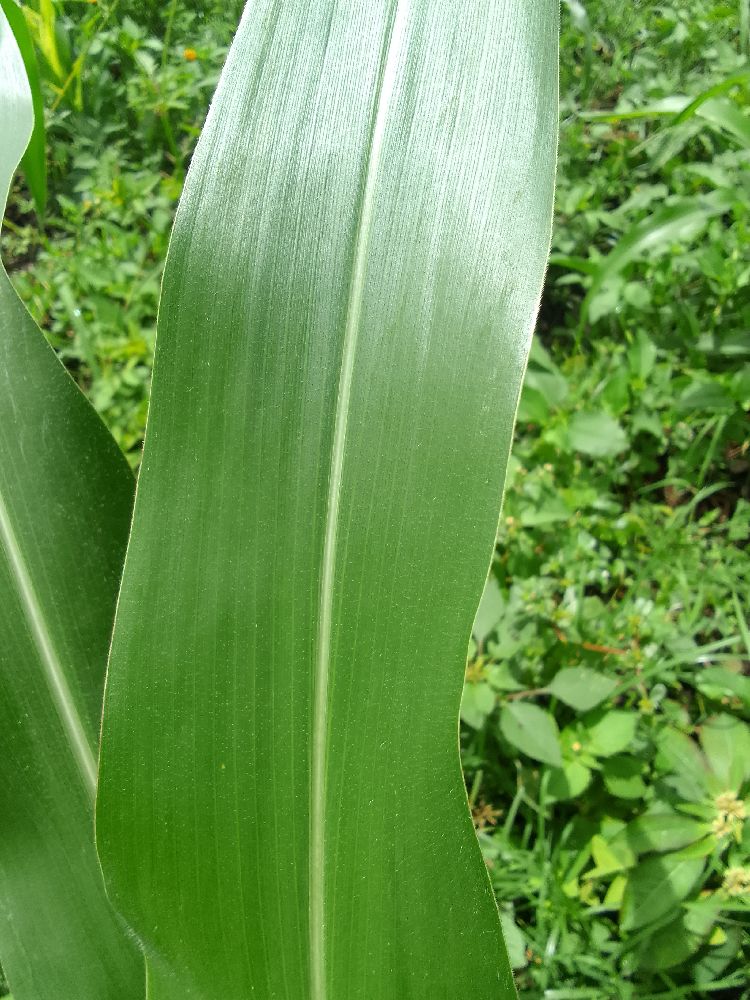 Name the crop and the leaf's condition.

maize, healthy
